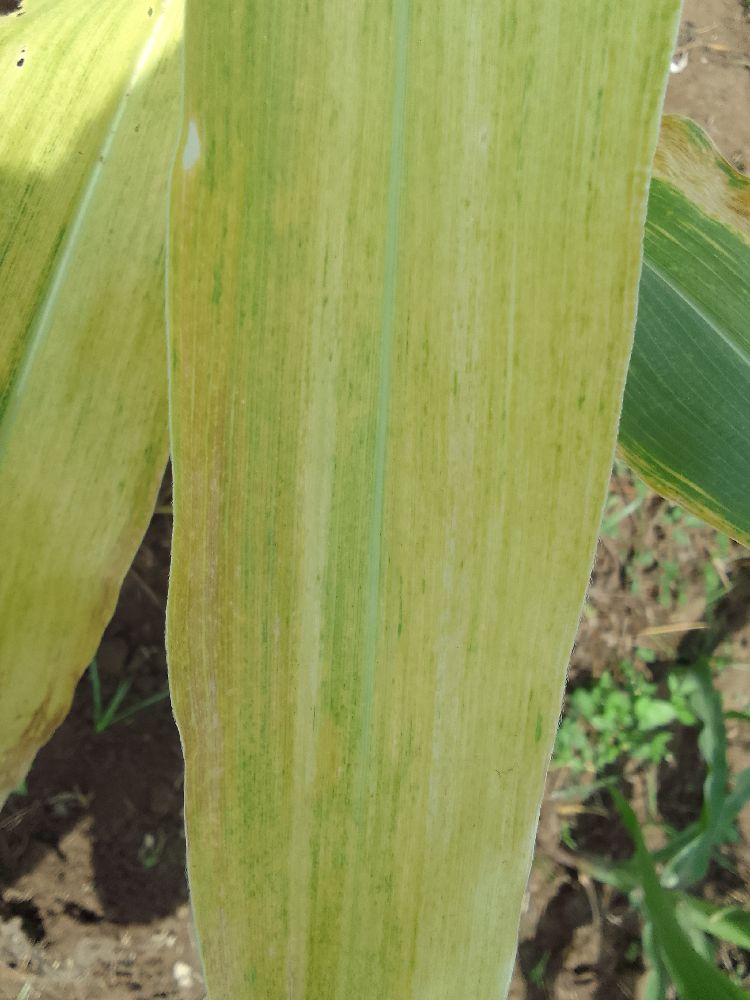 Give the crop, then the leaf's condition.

maize, maize lethal necrosis
